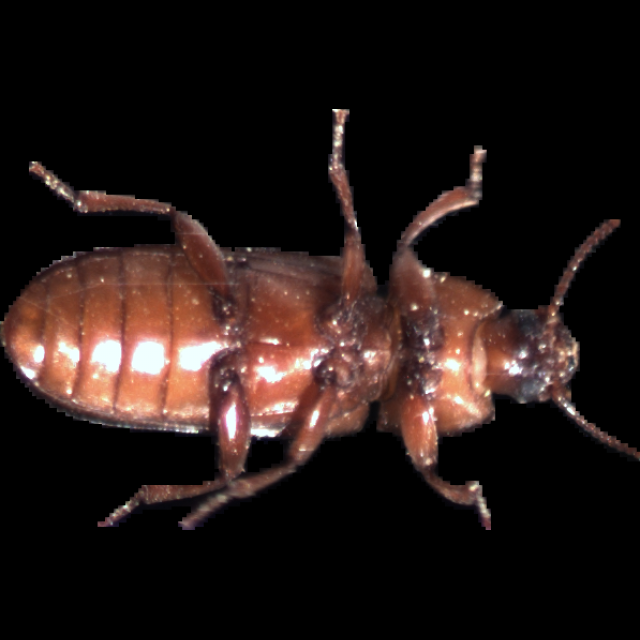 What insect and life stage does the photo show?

mealworm beetle
